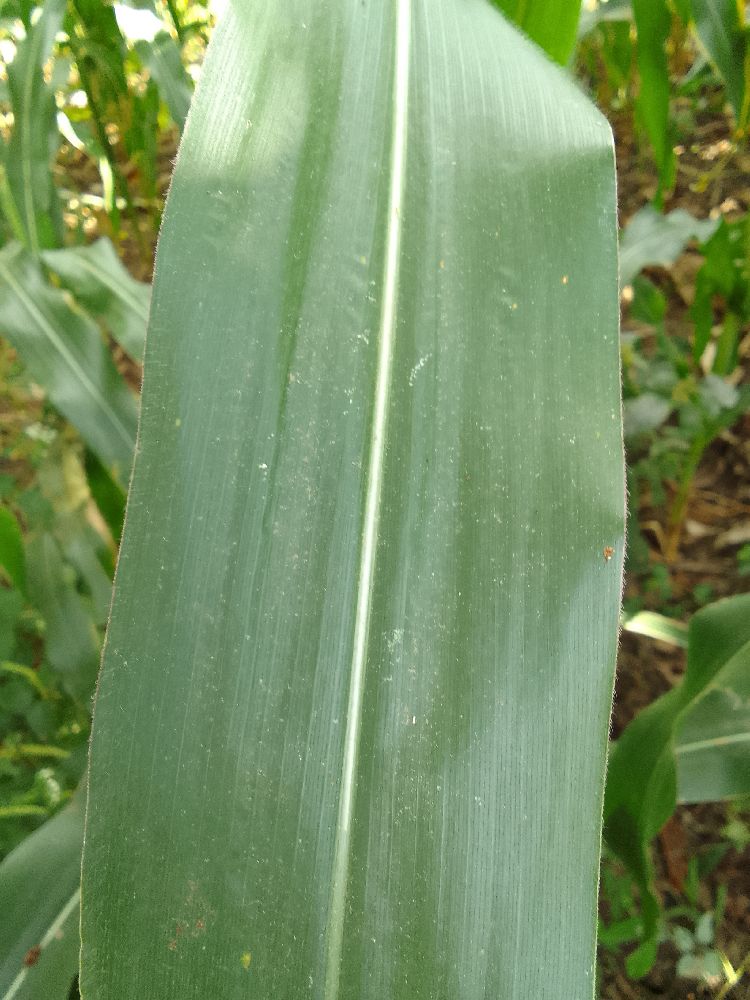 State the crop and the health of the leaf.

maize, healthy
